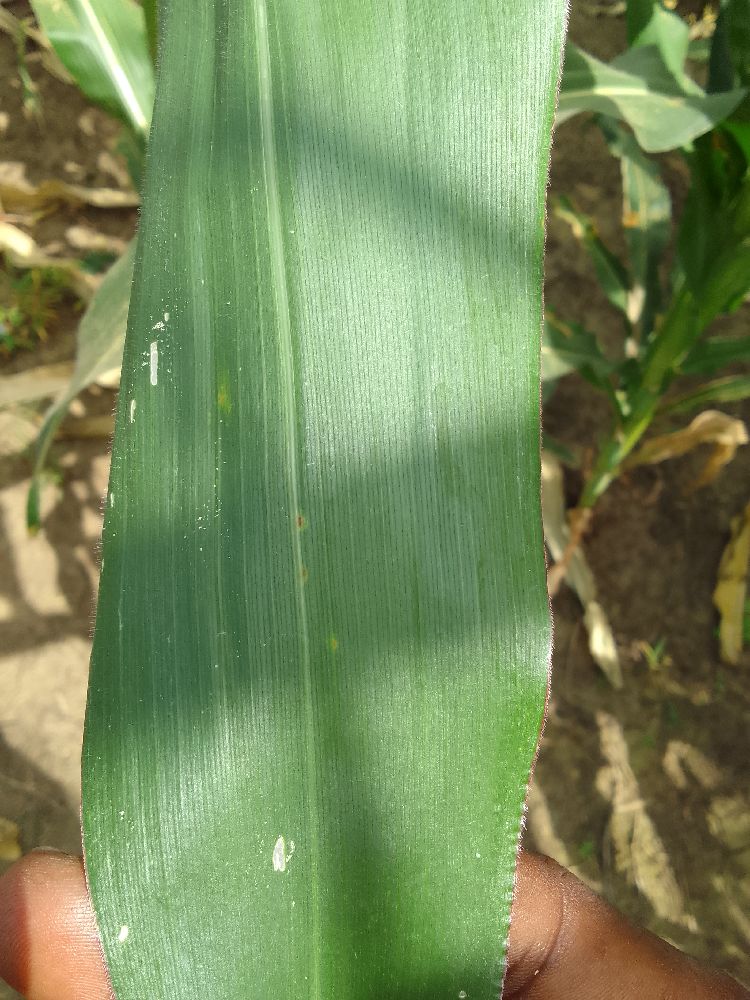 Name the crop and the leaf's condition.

maize, healthy
